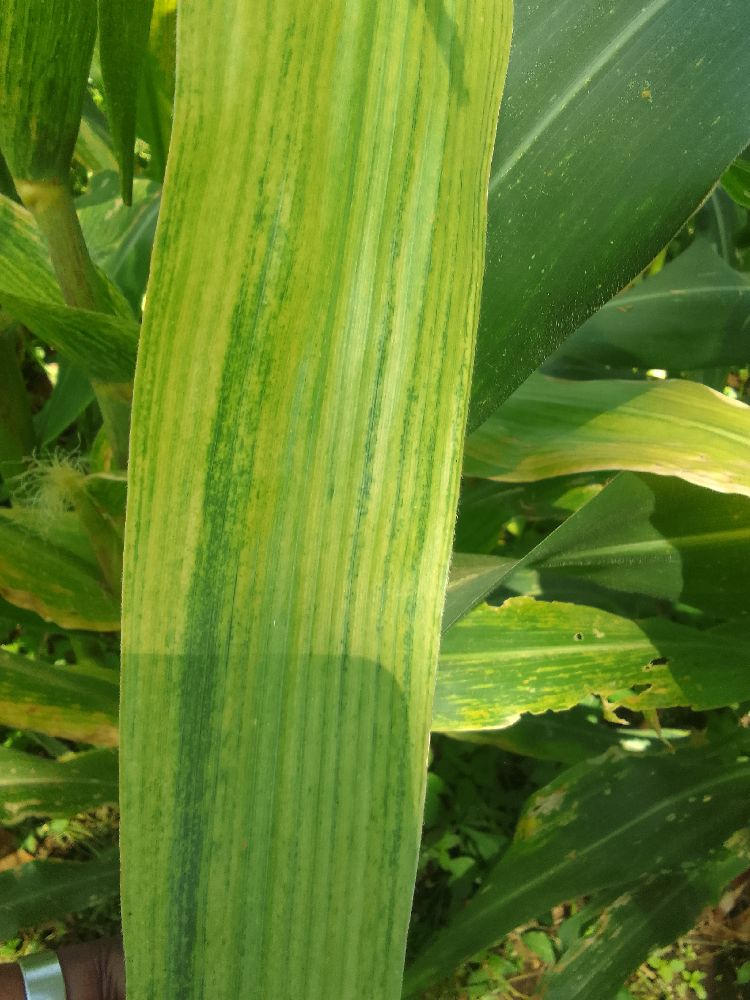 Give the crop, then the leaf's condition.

maize, maize lethal necrosis
